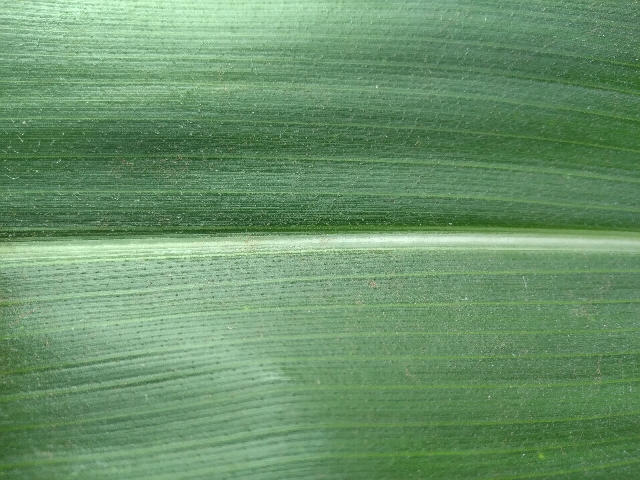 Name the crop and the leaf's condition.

maize, healthy
